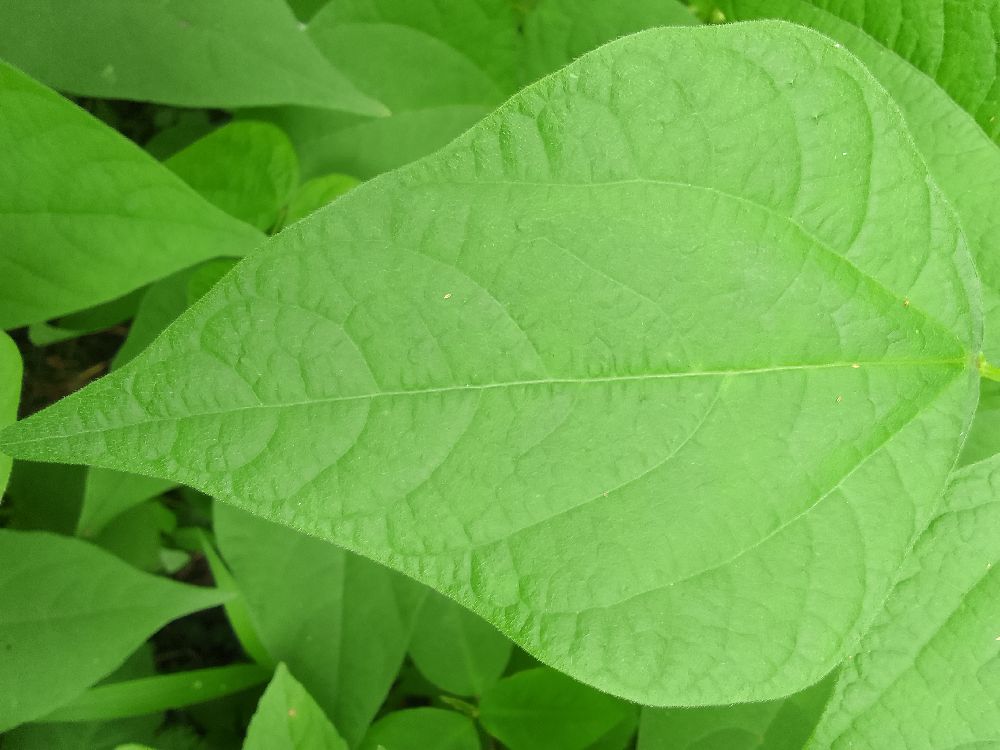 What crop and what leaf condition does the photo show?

common bean, healthy
